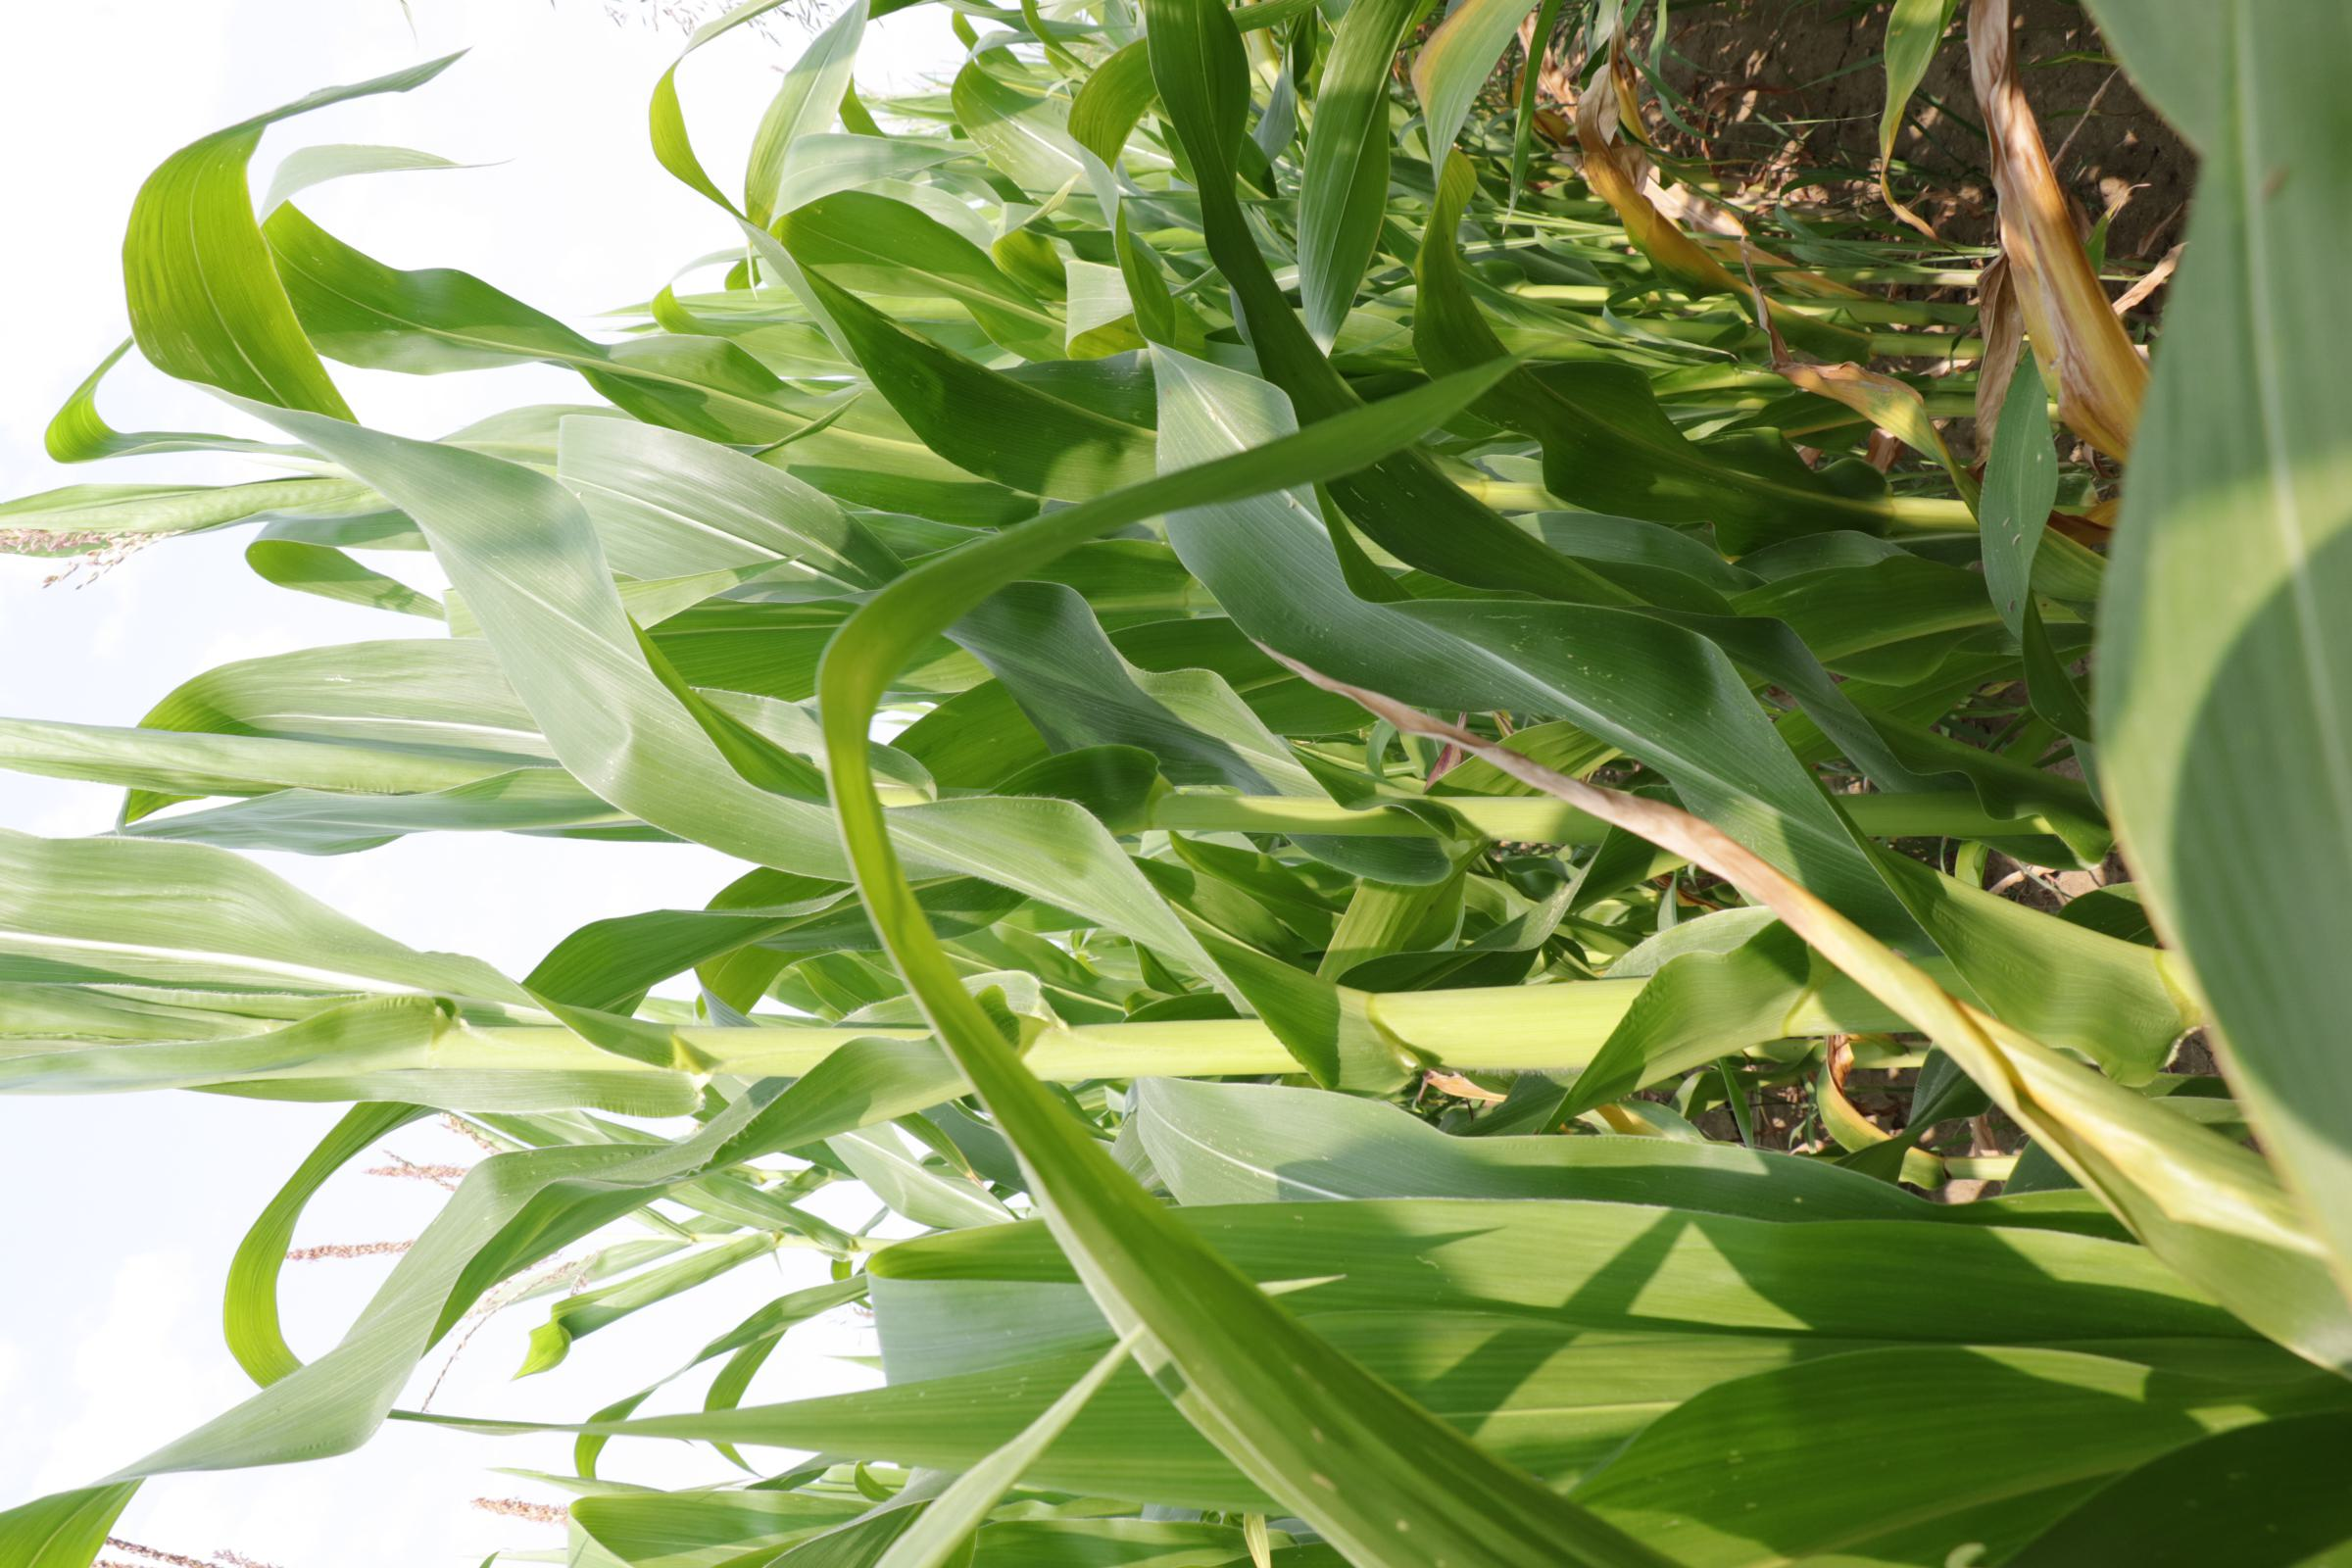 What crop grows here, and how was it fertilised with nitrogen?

maize, full nitrogen fertilisation
